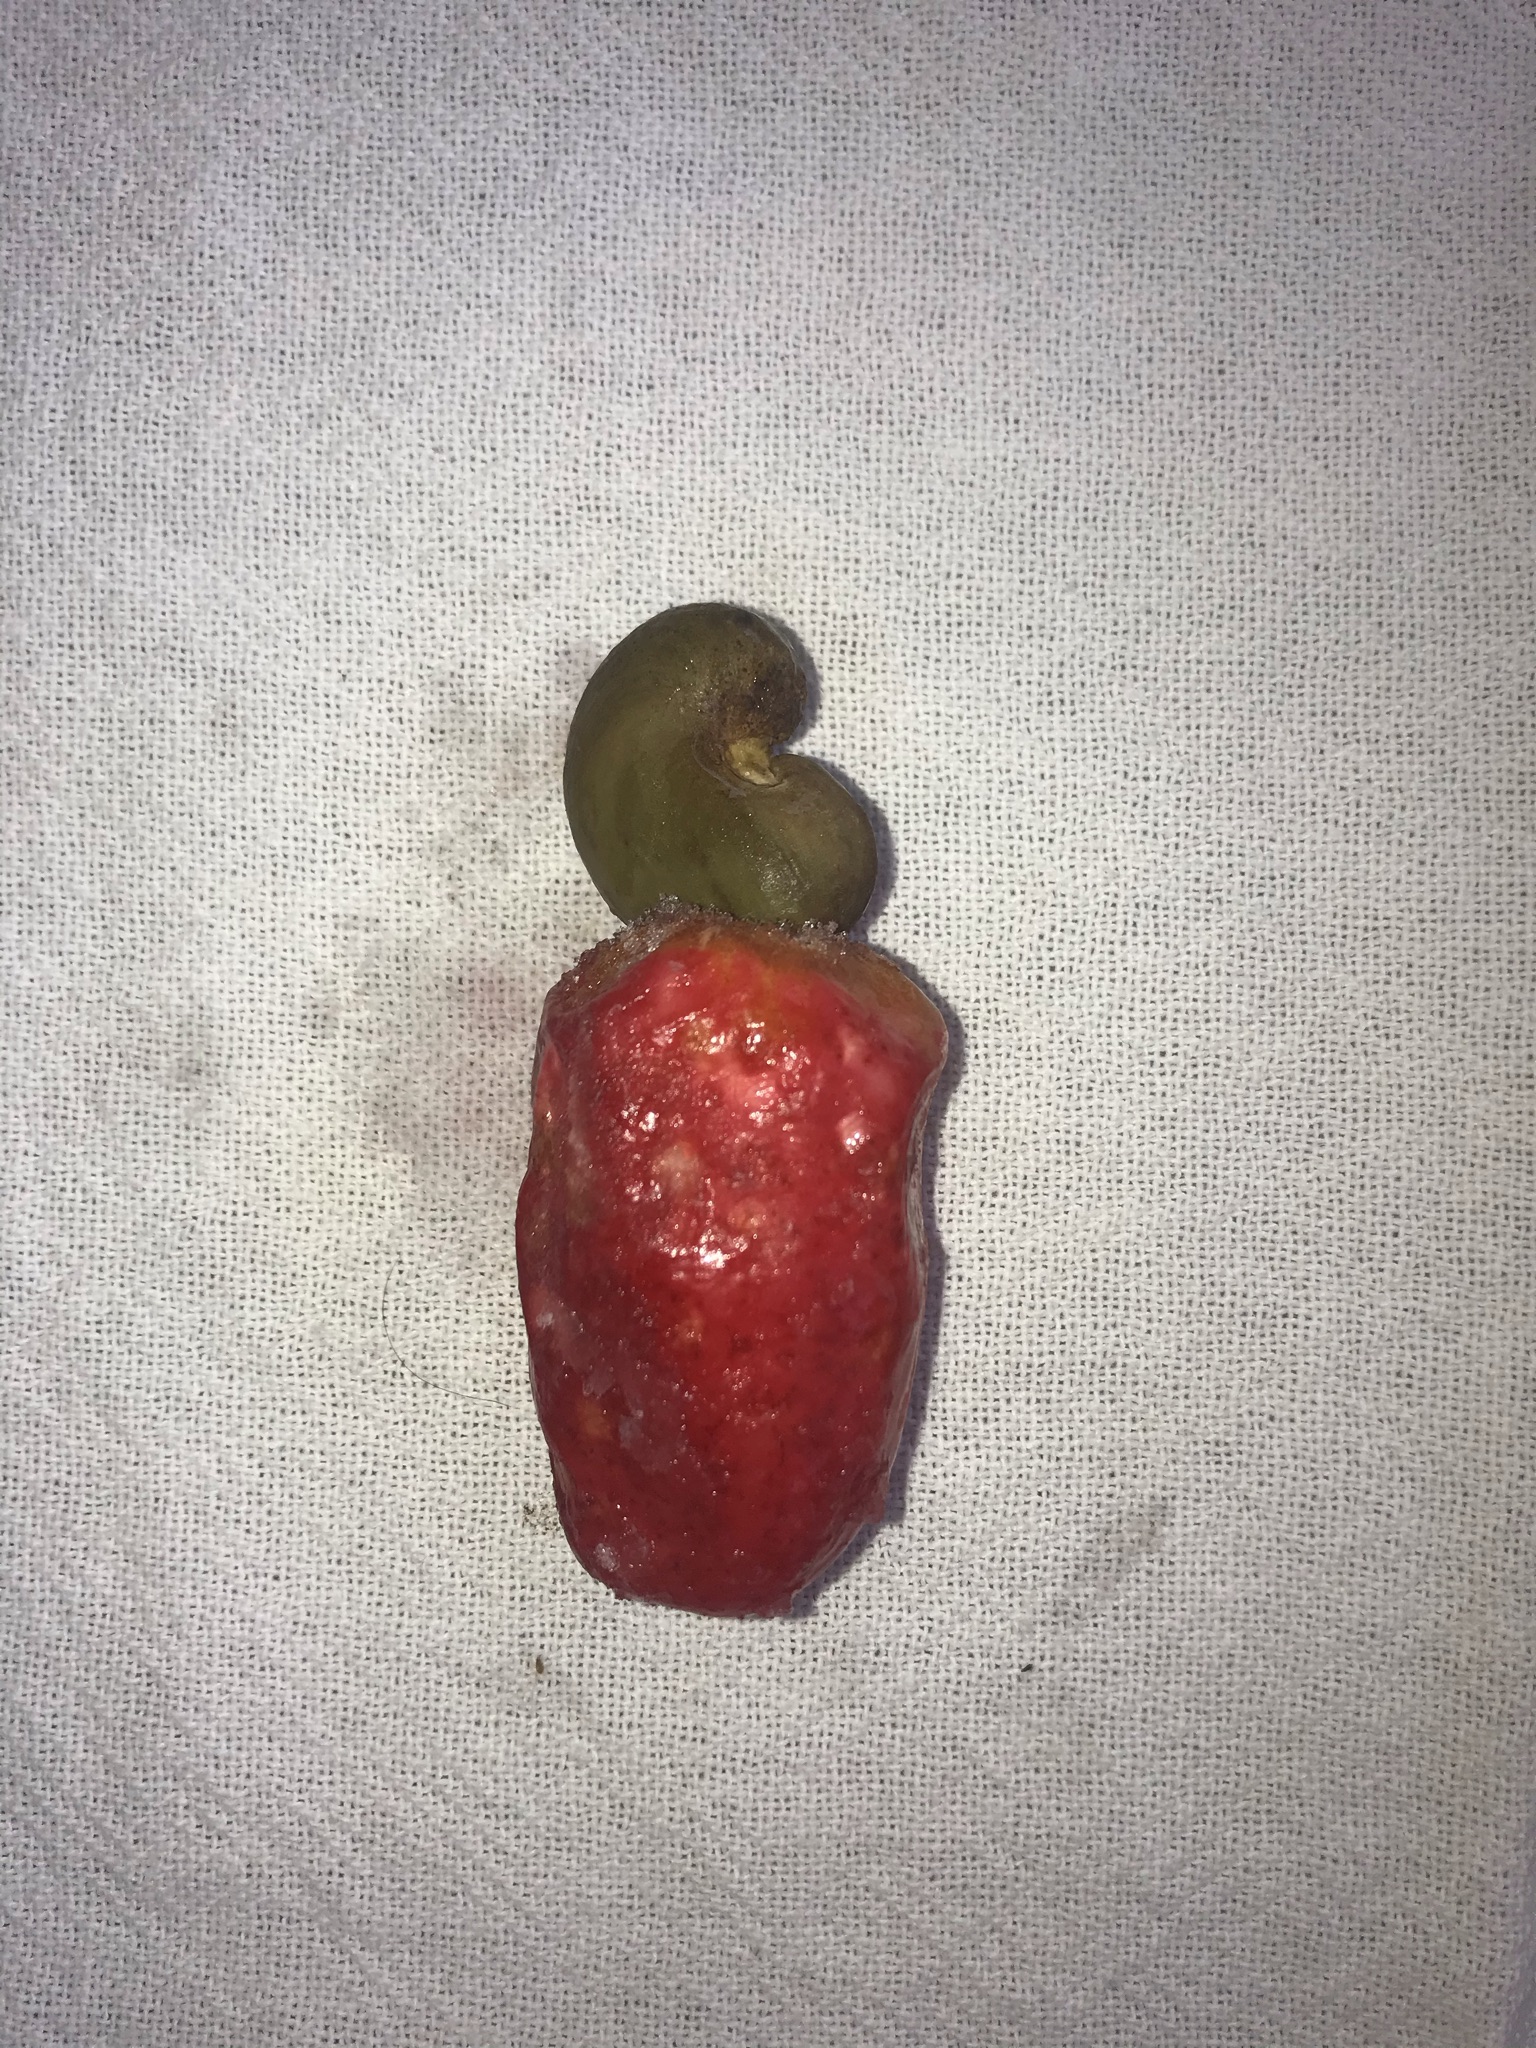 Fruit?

caju vermelho
